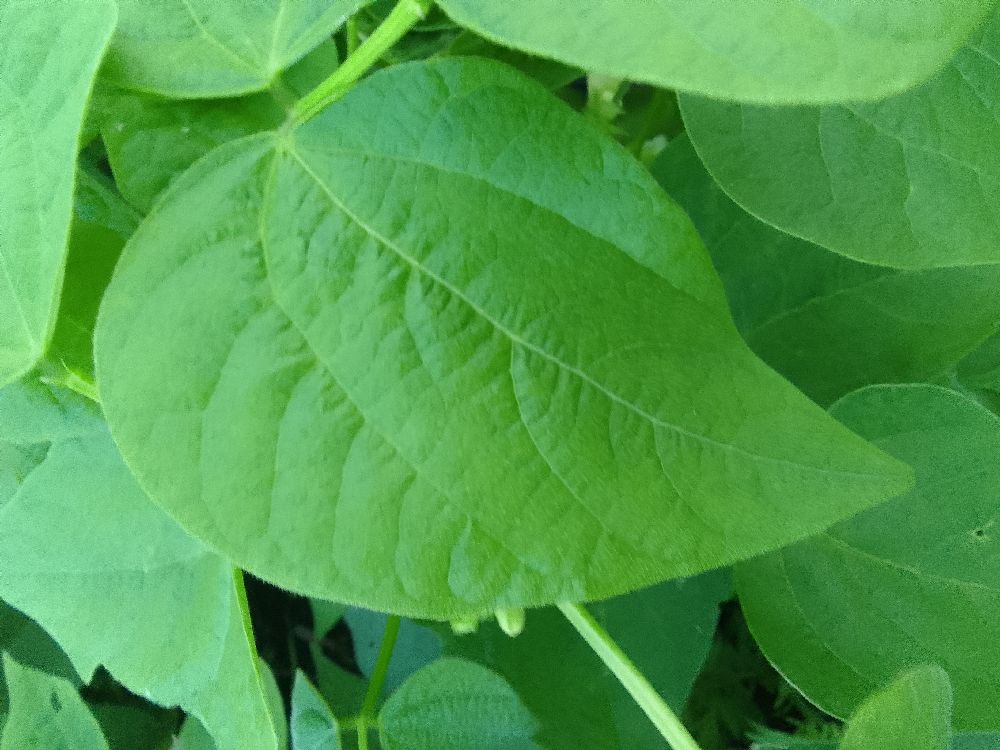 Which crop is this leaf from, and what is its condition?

common bean, healthy
